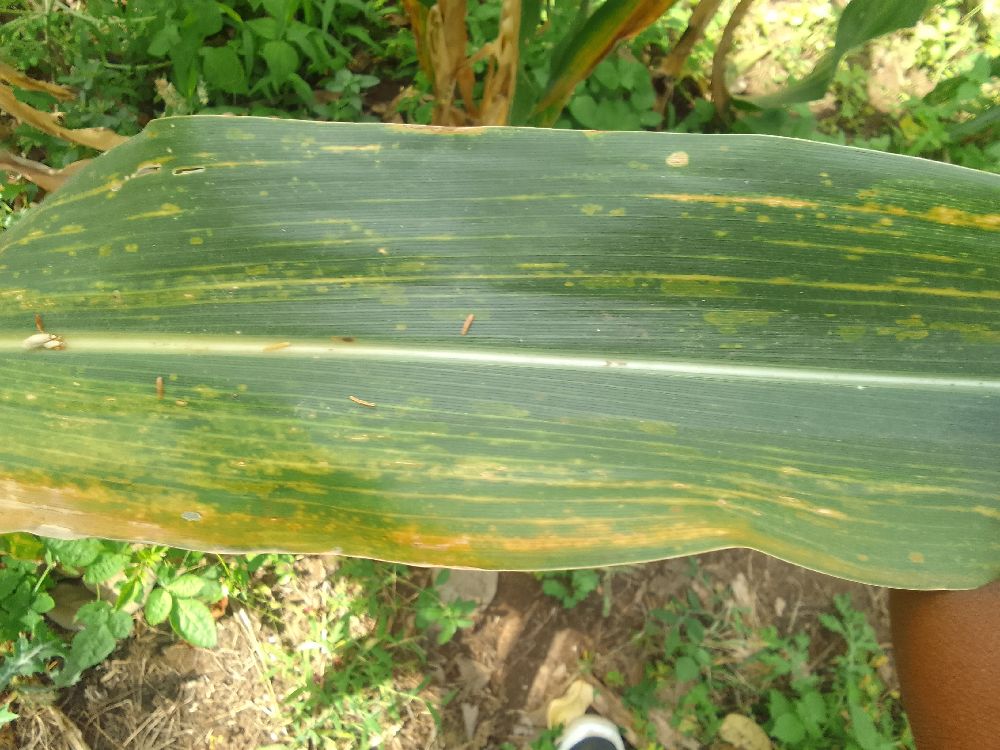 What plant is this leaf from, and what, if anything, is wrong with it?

maize, maize lethal necrosis
